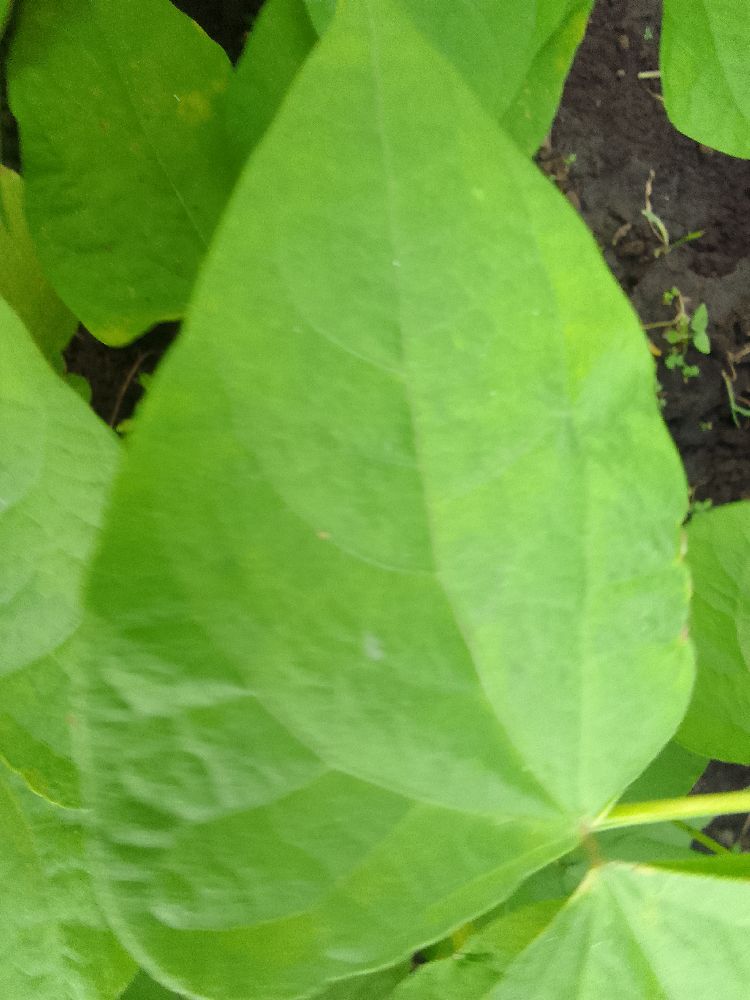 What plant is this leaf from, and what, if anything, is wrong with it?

common bean, healthy
